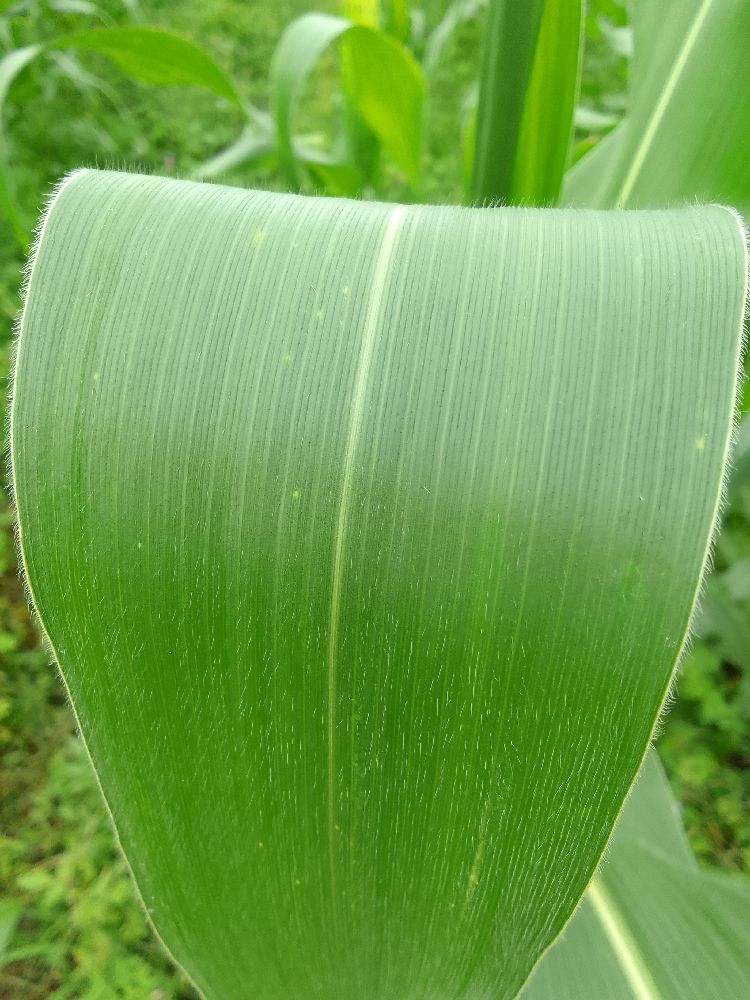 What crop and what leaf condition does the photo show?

maize, healthy
